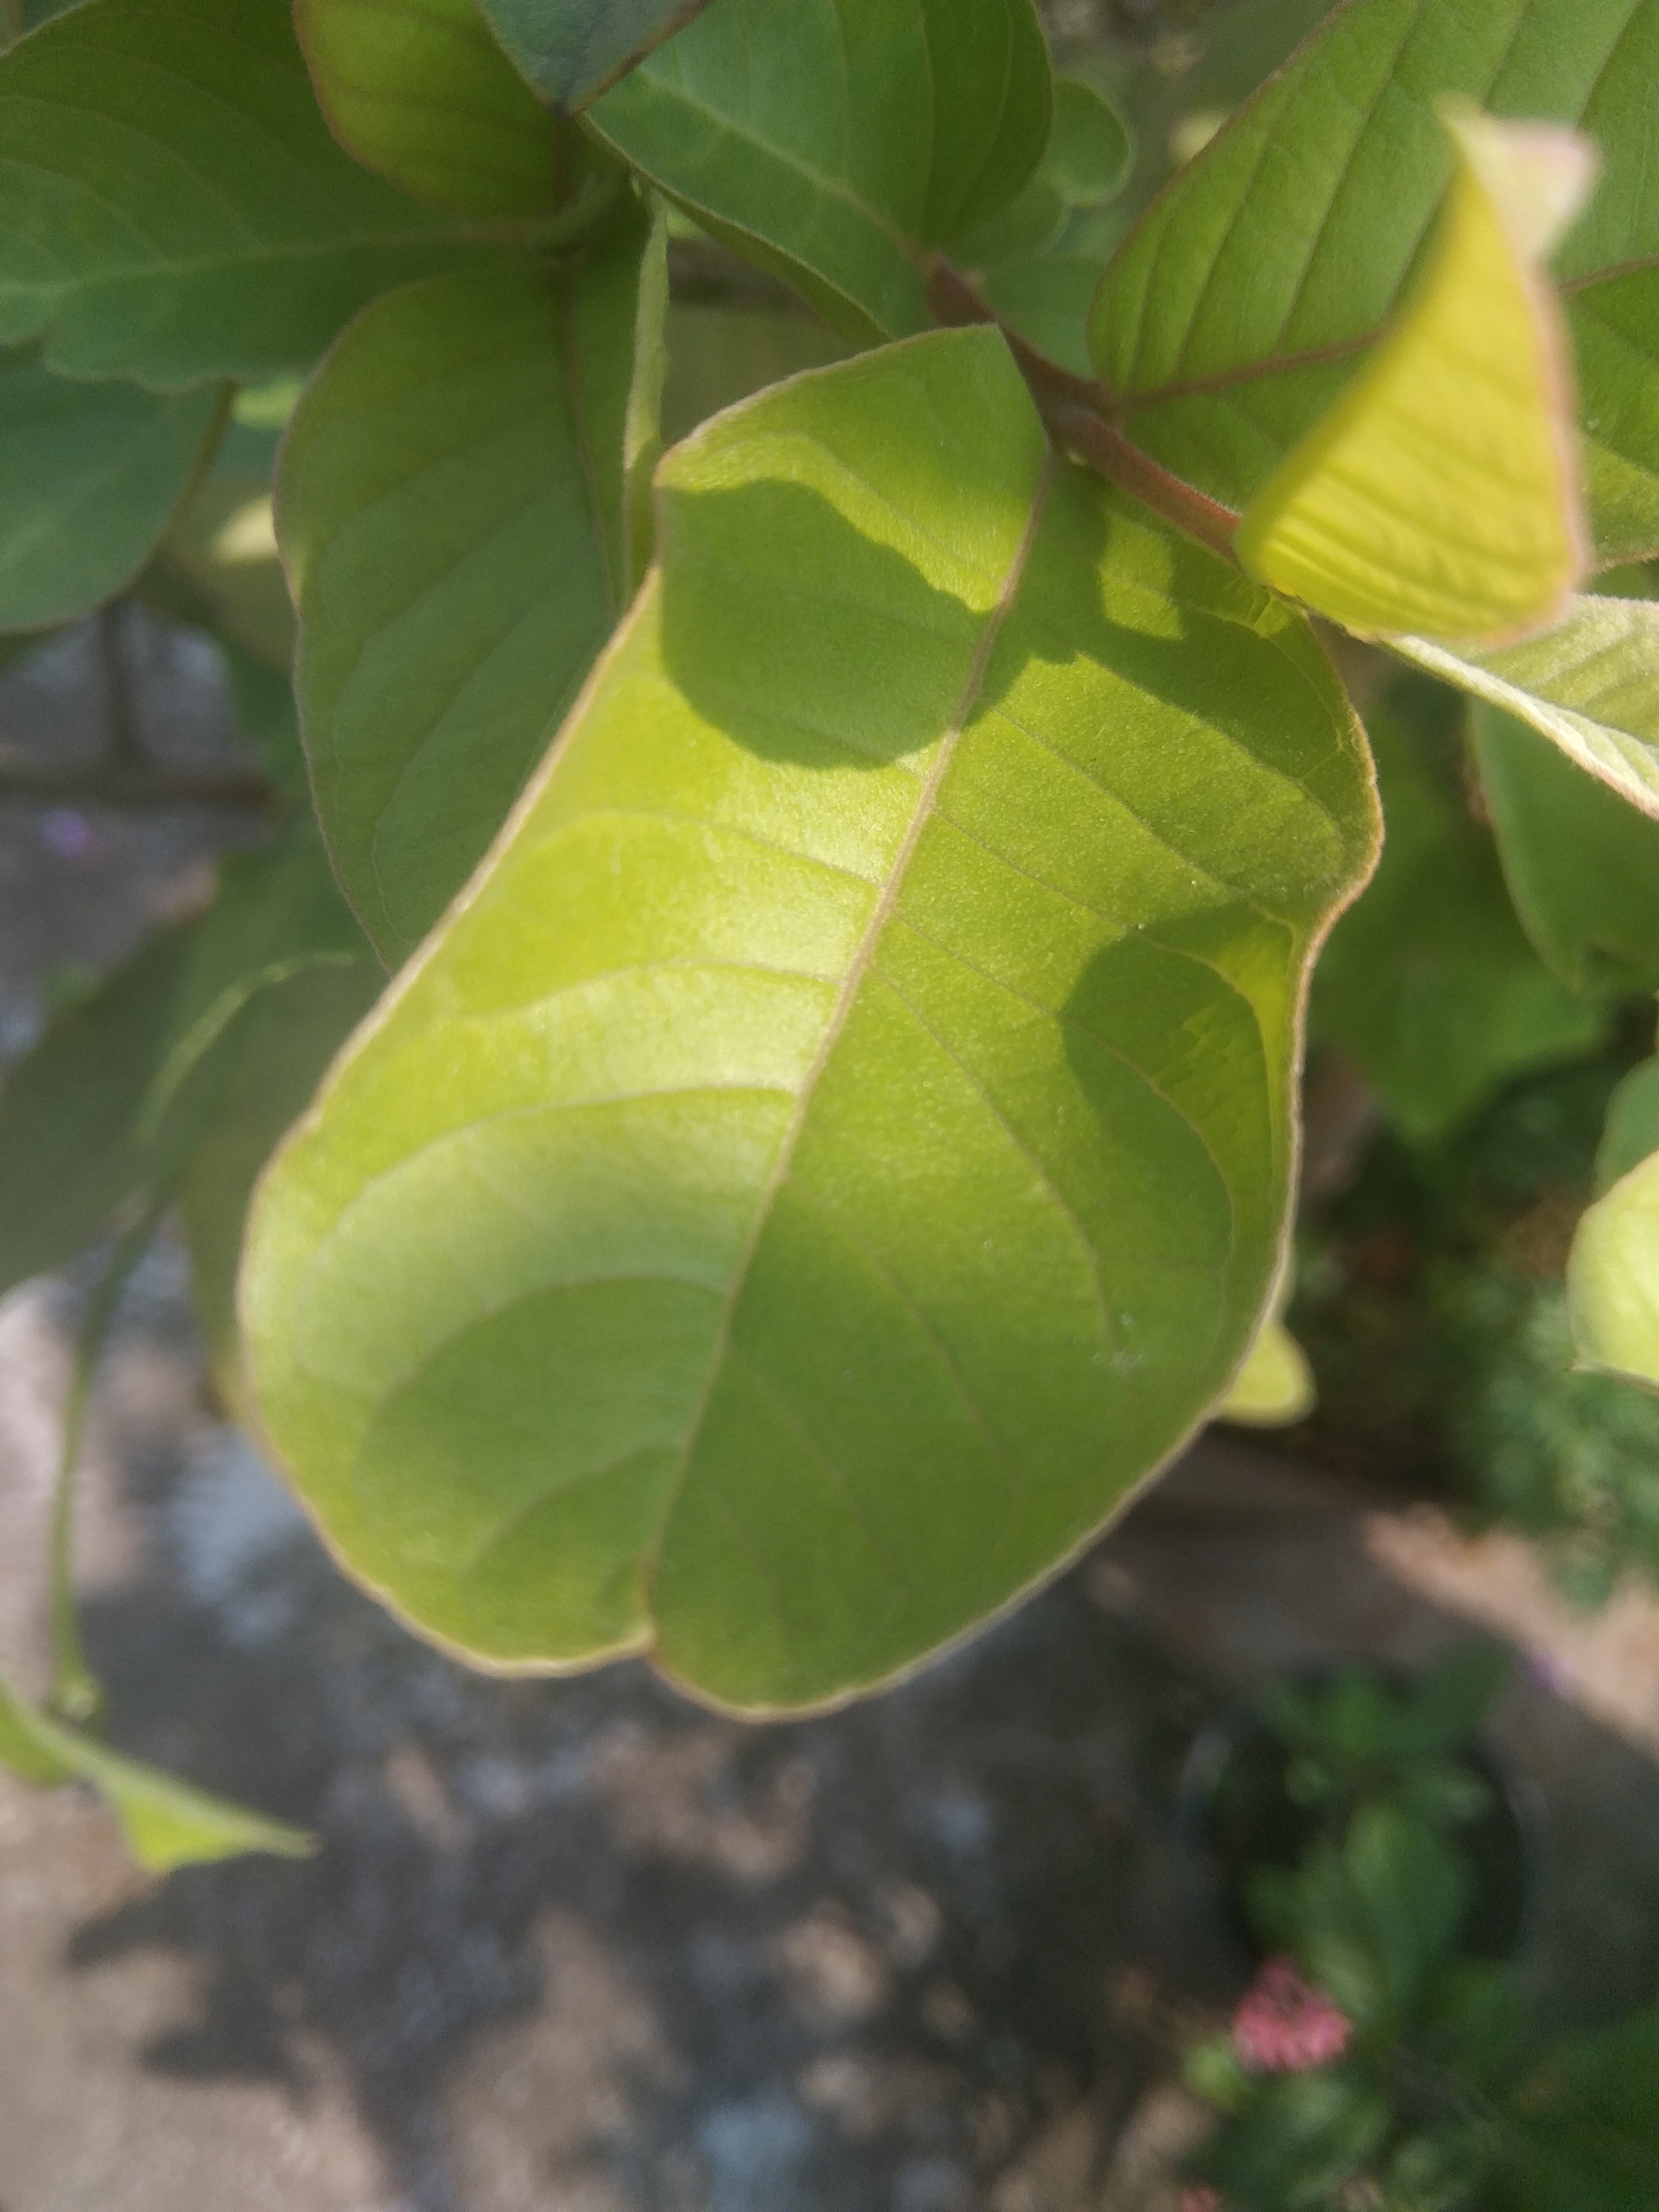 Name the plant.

guava
